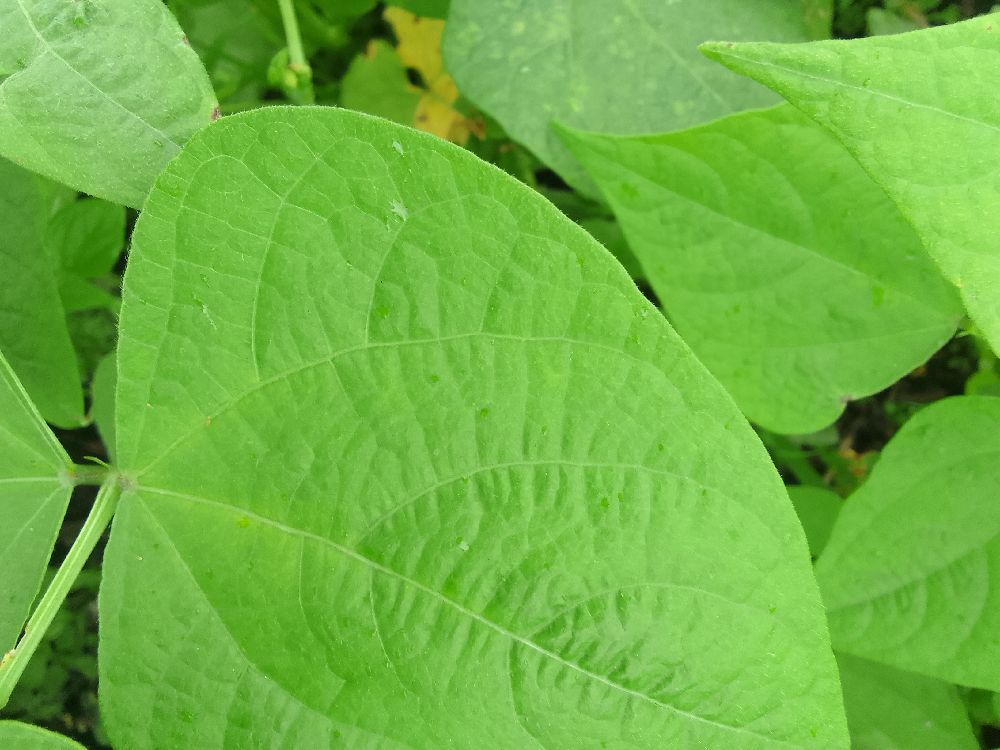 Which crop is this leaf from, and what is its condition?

common bean, healthy
